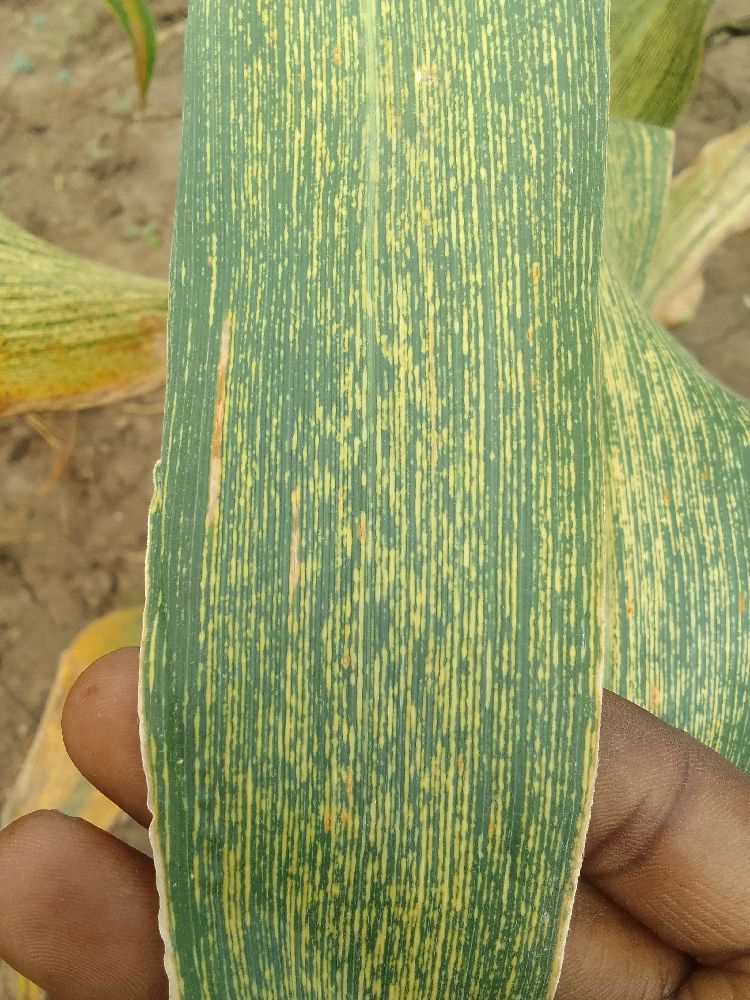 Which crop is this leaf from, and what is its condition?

maize, maize streak virus
